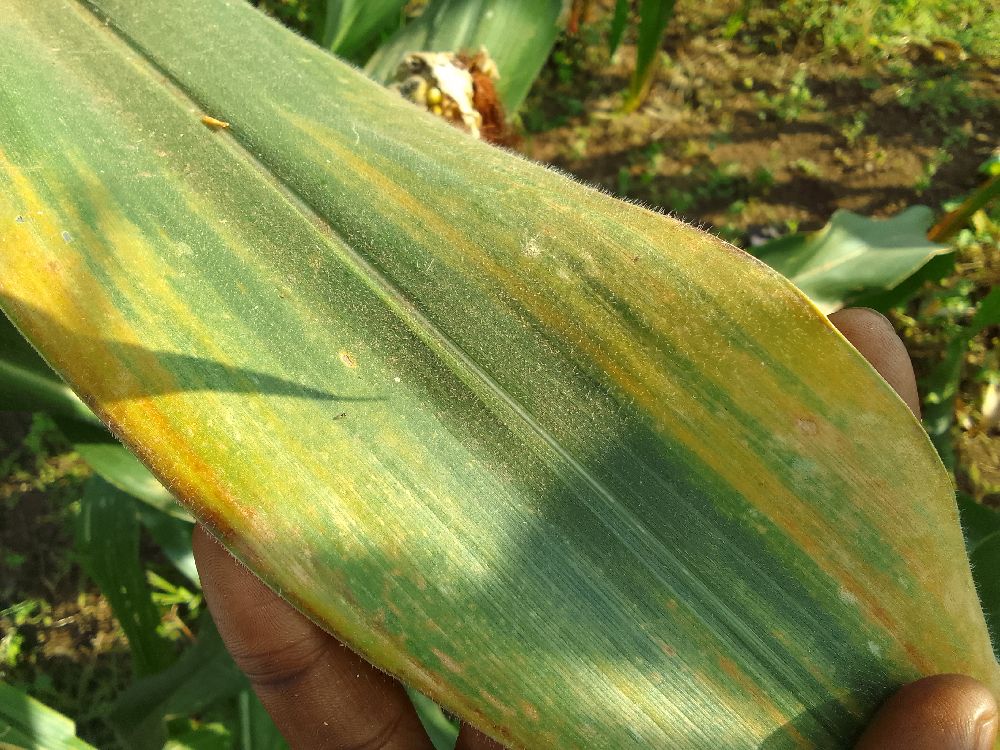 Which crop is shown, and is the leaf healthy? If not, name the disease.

maize, maize lethal necrosis
